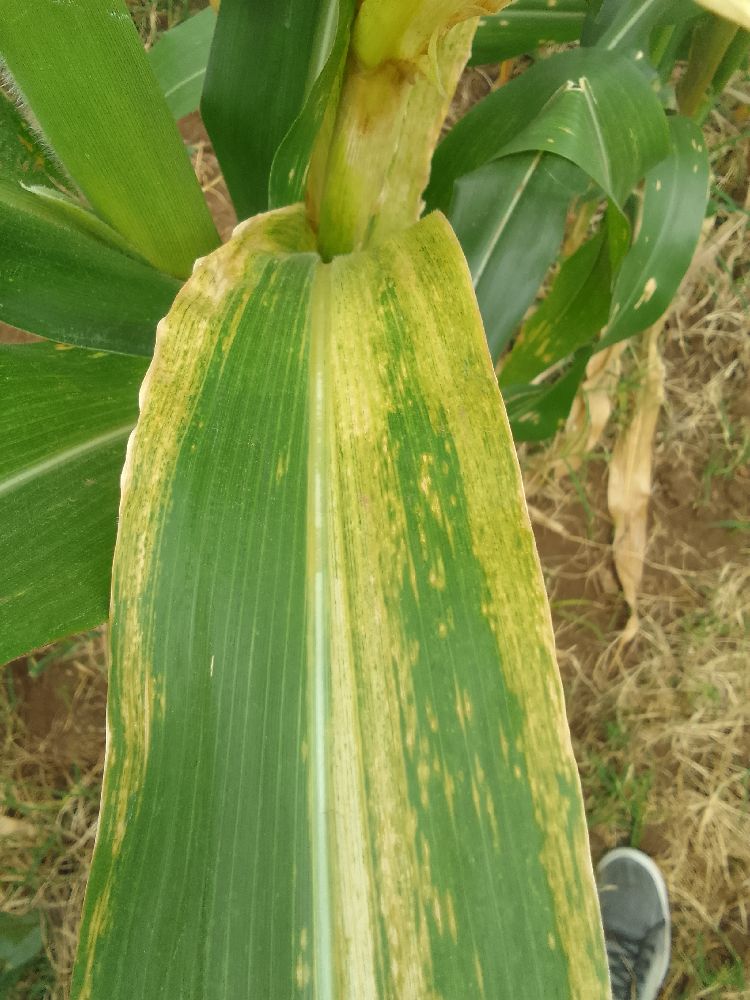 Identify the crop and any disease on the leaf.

maize, maize lethal necrosis
